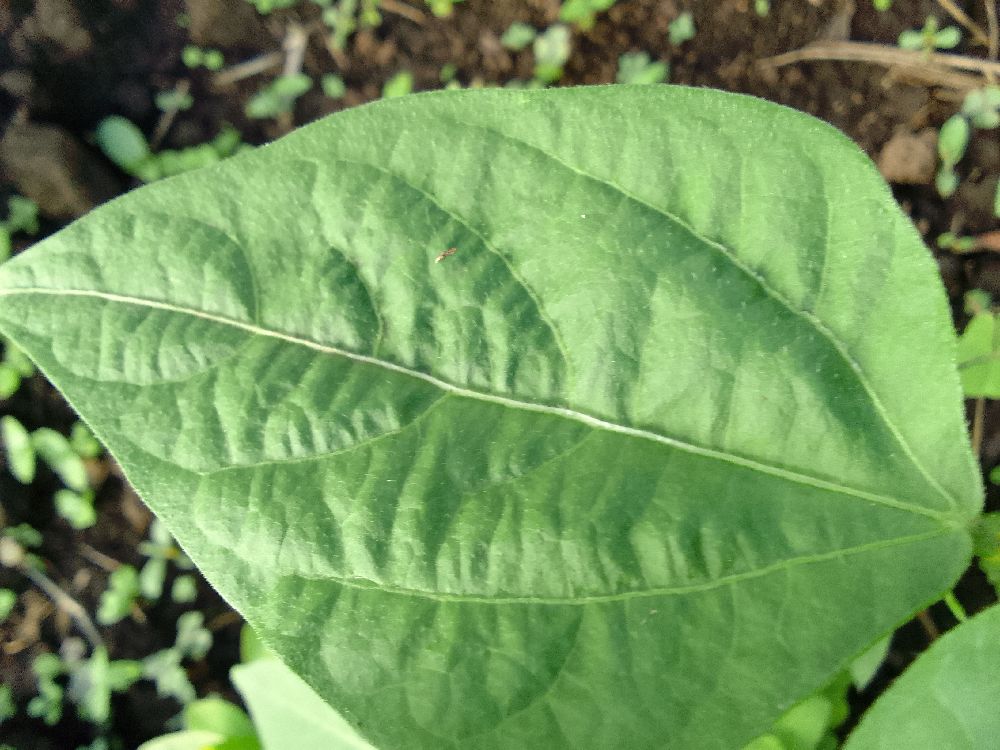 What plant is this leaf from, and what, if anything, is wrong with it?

common bean, healthy
